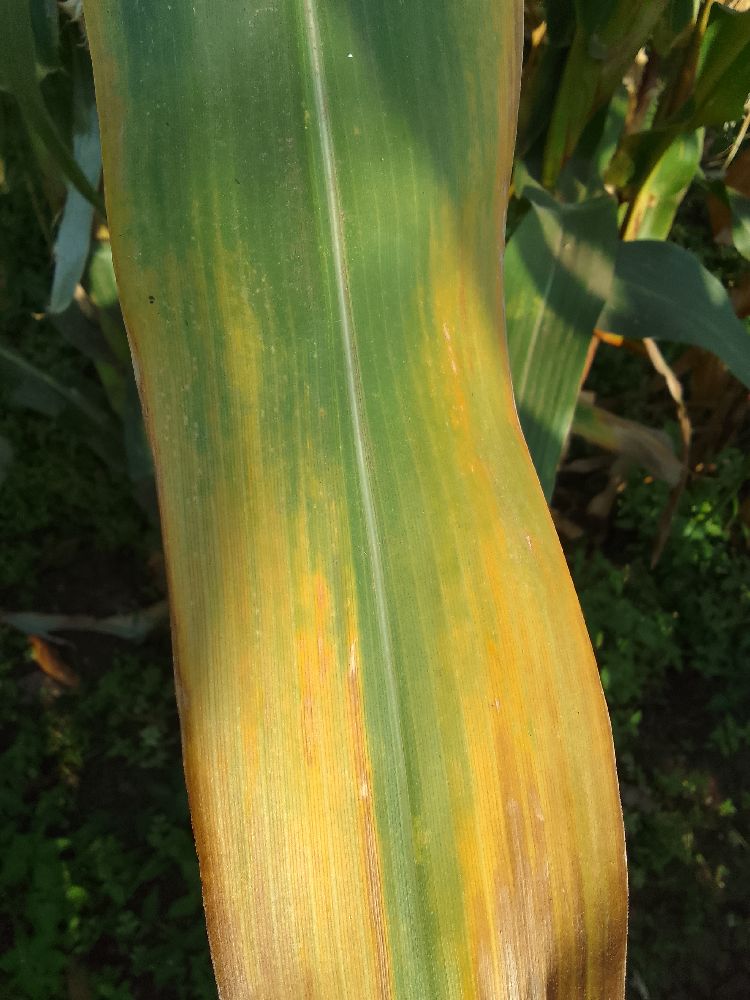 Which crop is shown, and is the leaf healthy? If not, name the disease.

maize, maize lethal necrosis
